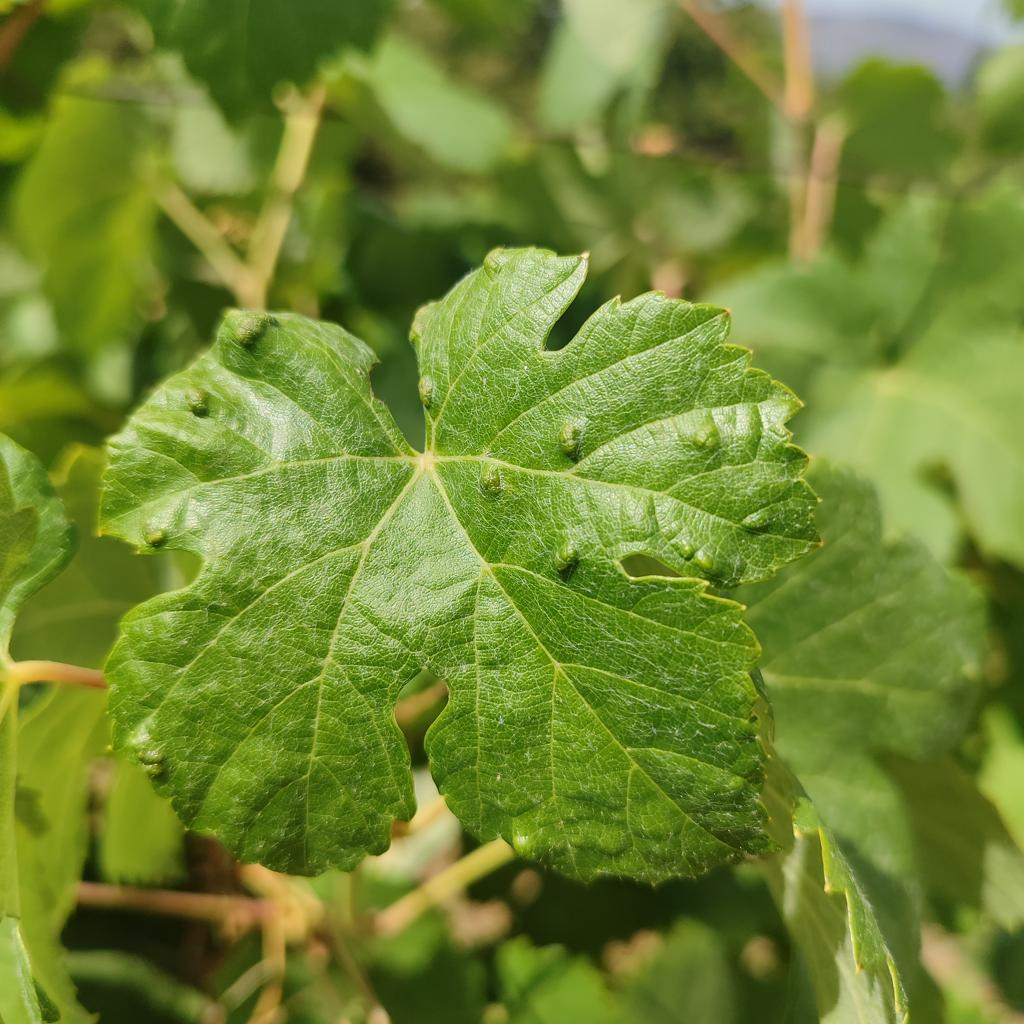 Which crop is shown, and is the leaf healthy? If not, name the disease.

grapevine, erineum mite
